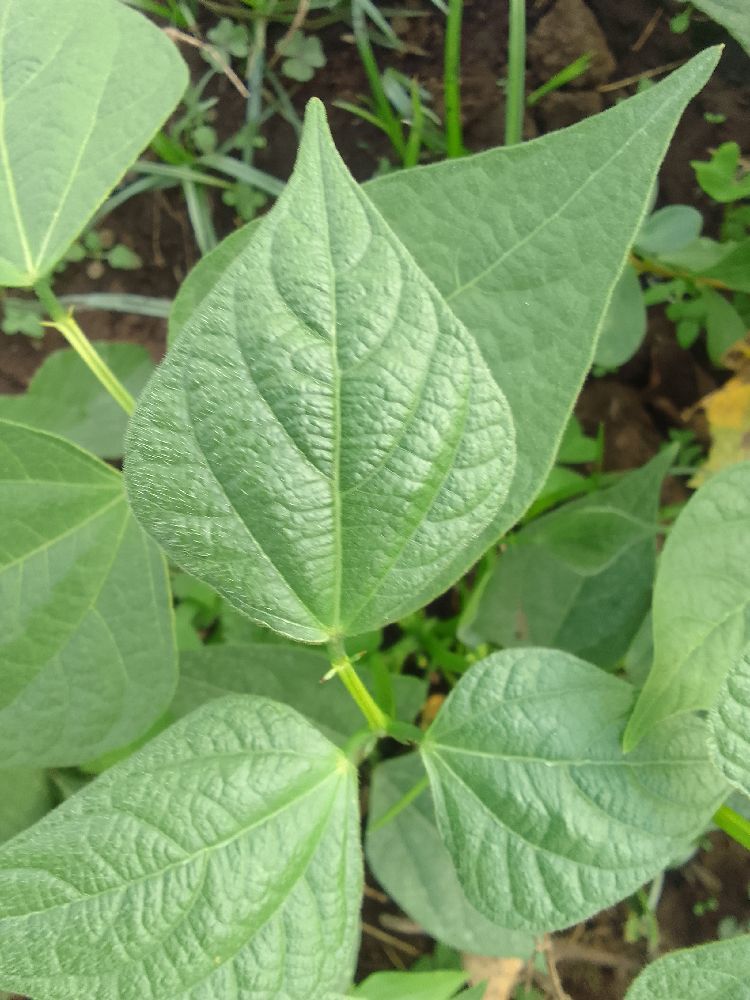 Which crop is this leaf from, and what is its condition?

common bean, healthy
